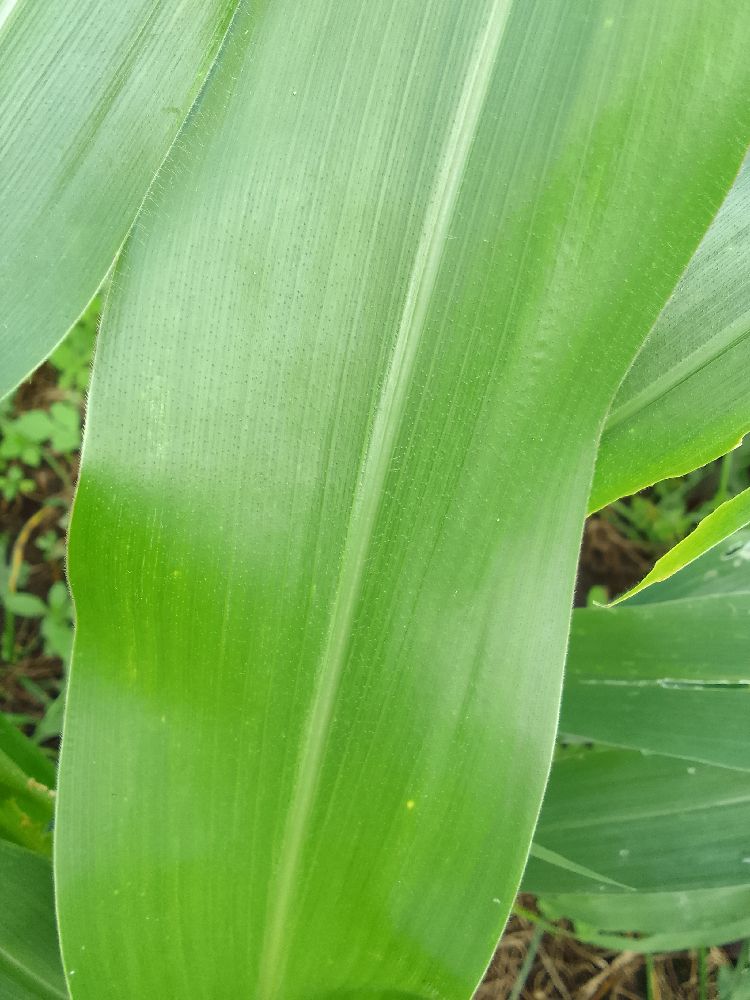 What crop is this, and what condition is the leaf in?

maize, healthy
